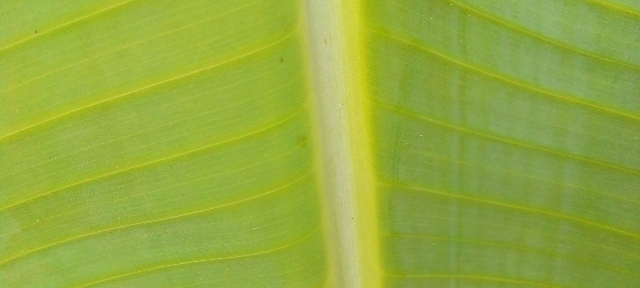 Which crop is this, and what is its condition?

banana, healthy
